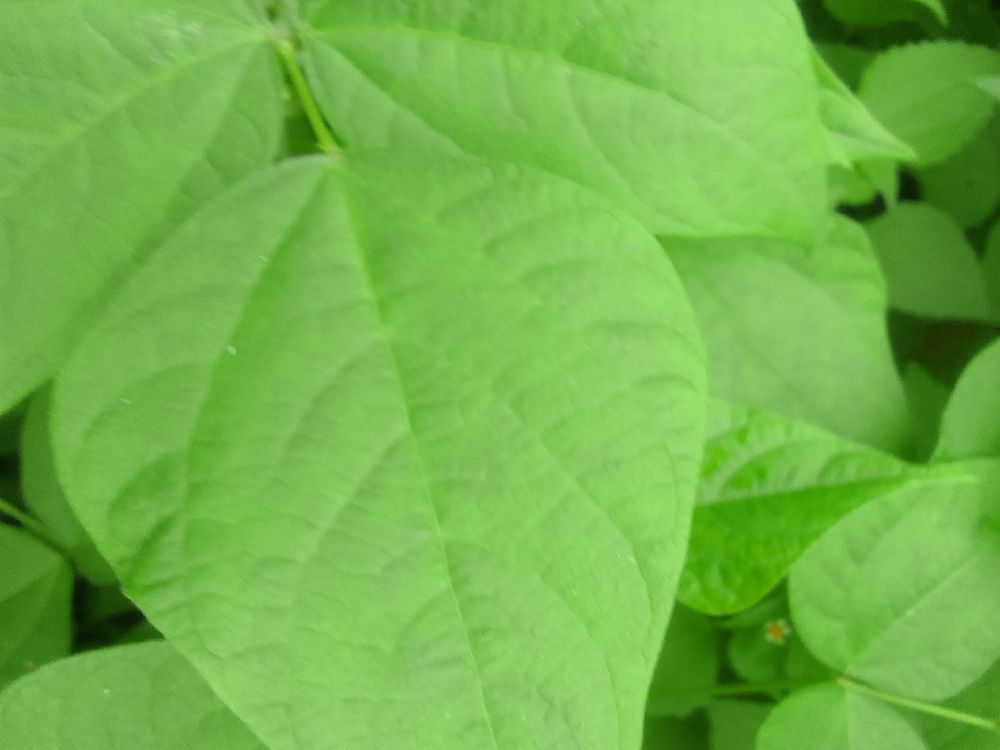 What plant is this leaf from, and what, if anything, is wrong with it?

common bean, healthy
